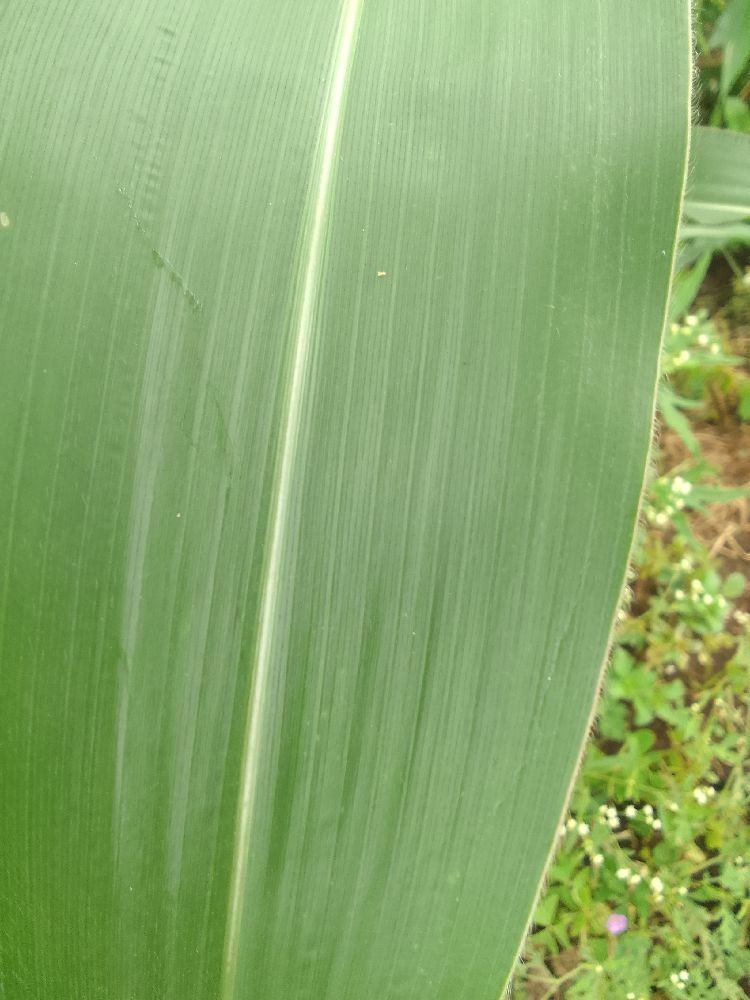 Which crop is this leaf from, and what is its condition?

maize, healthy
